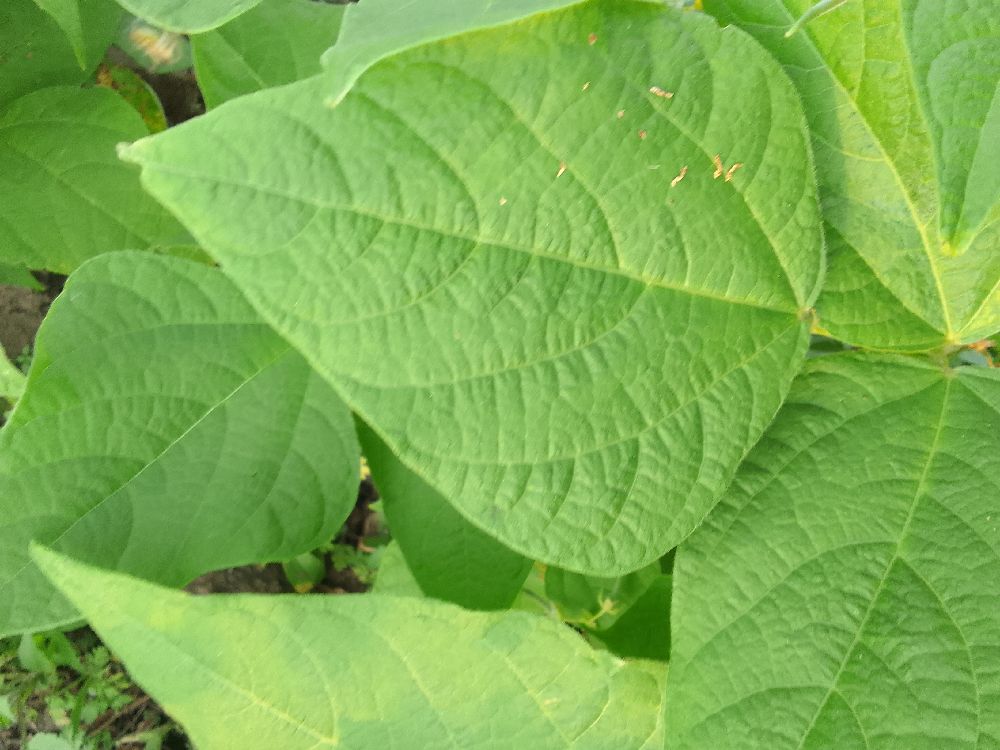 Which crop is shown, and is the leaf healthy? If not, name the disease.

common bean, healthy
